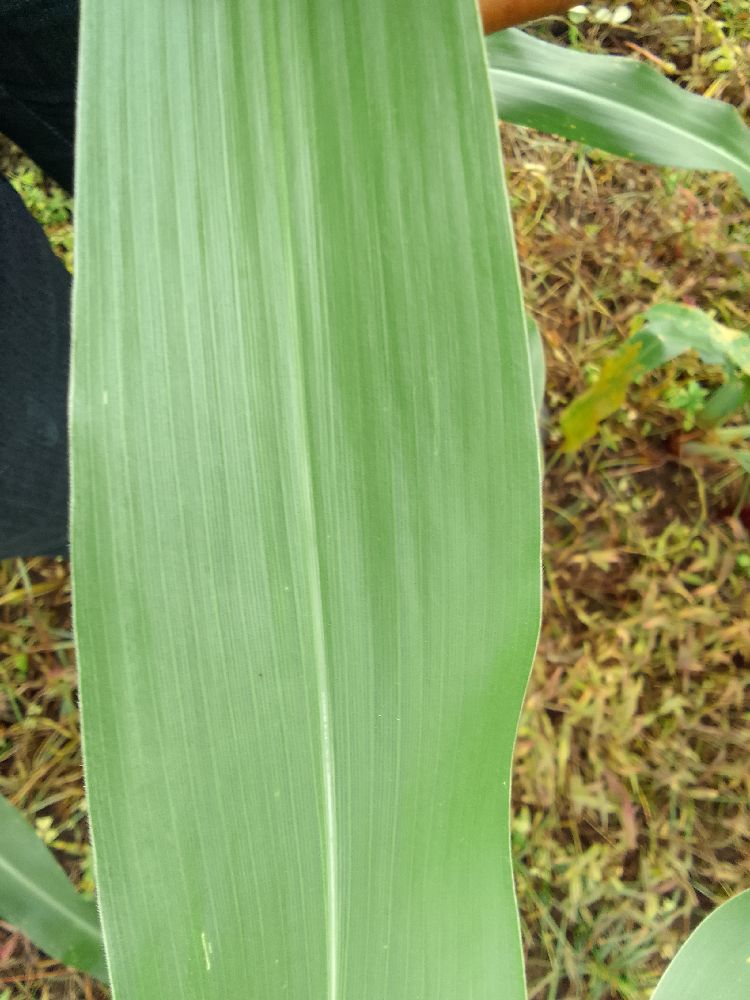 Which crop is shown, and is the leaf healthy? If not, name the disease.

maize, healthy
